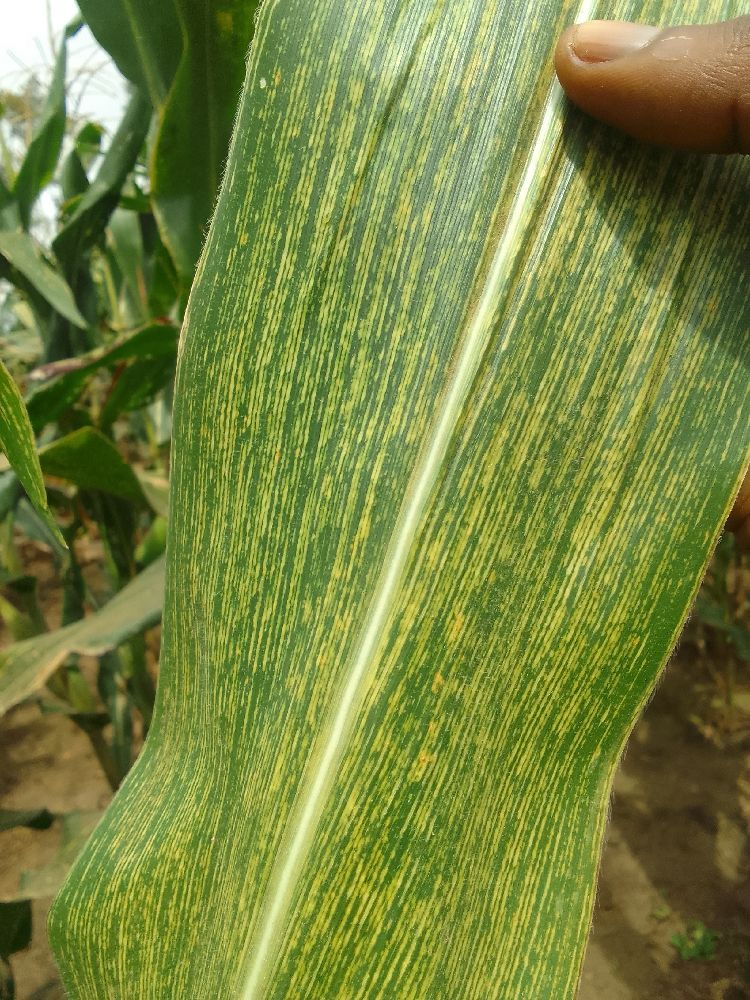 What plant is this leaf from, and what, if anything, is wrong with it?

maize, maize streak virus
